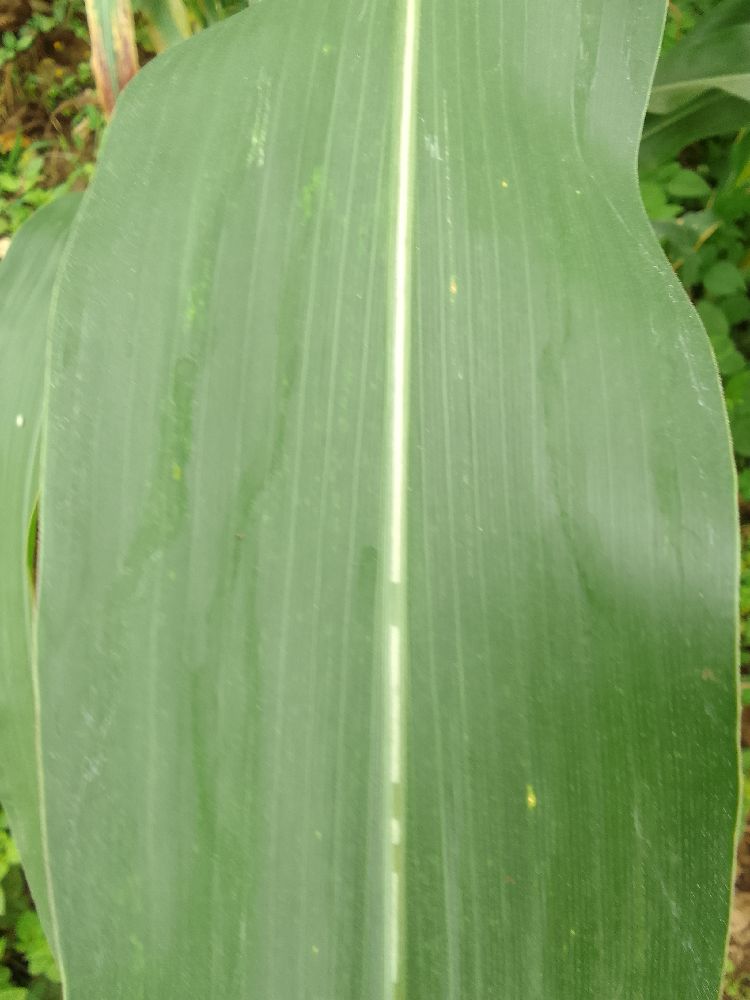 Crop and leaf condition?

maize, healthy
